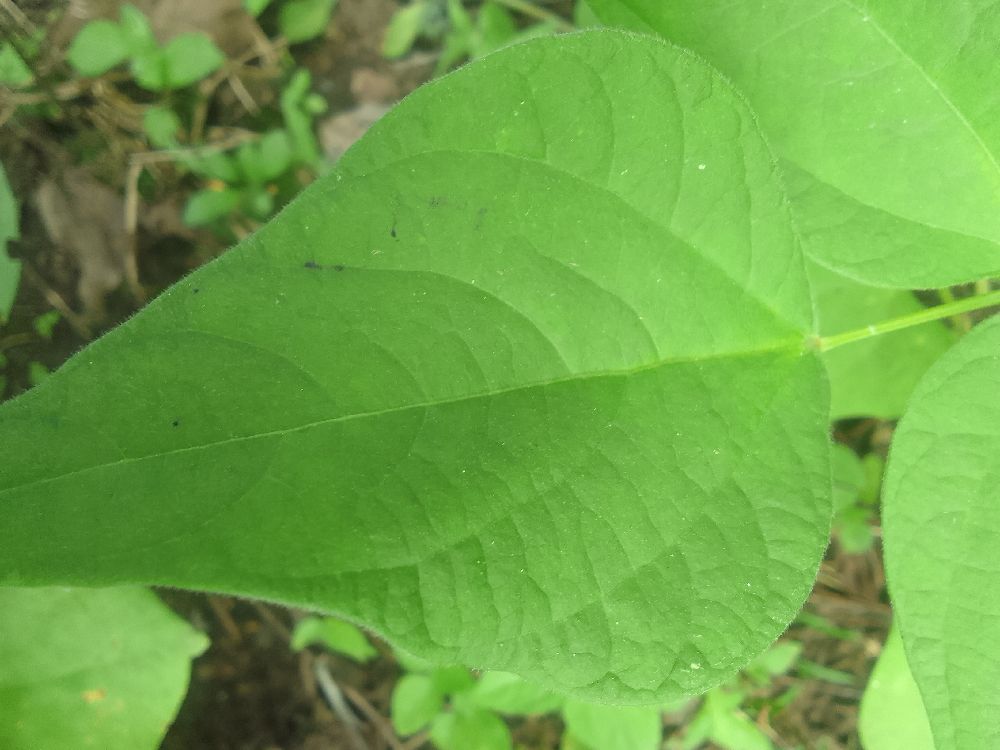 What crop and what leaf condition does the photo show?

common bean, healthy
